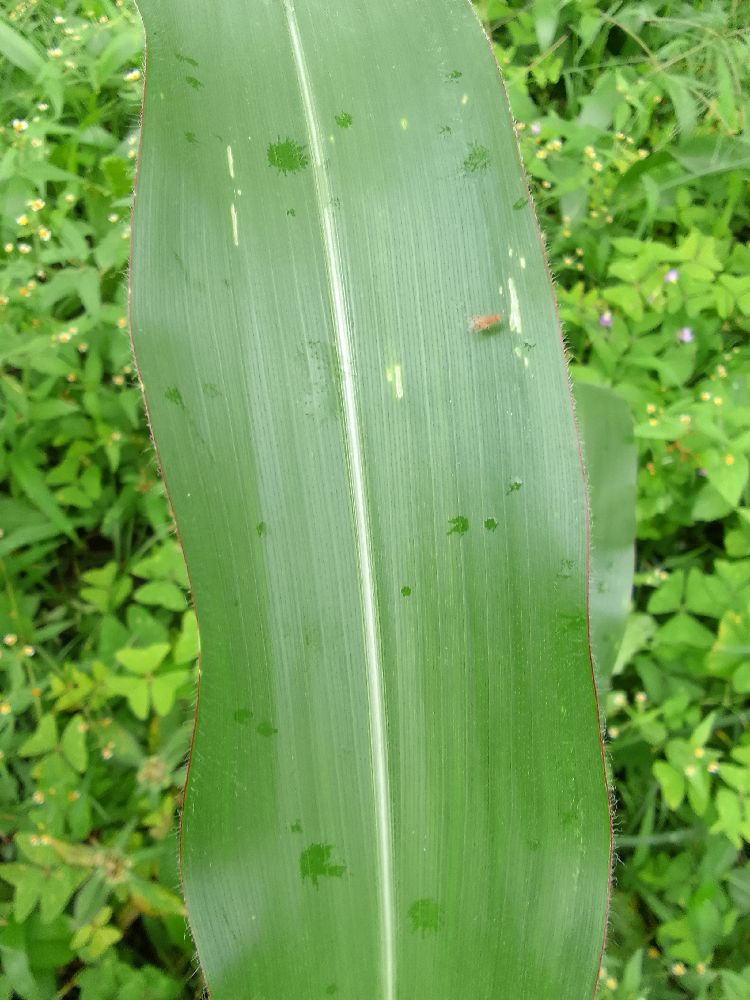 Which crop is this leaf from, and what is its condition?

maize, healthy
